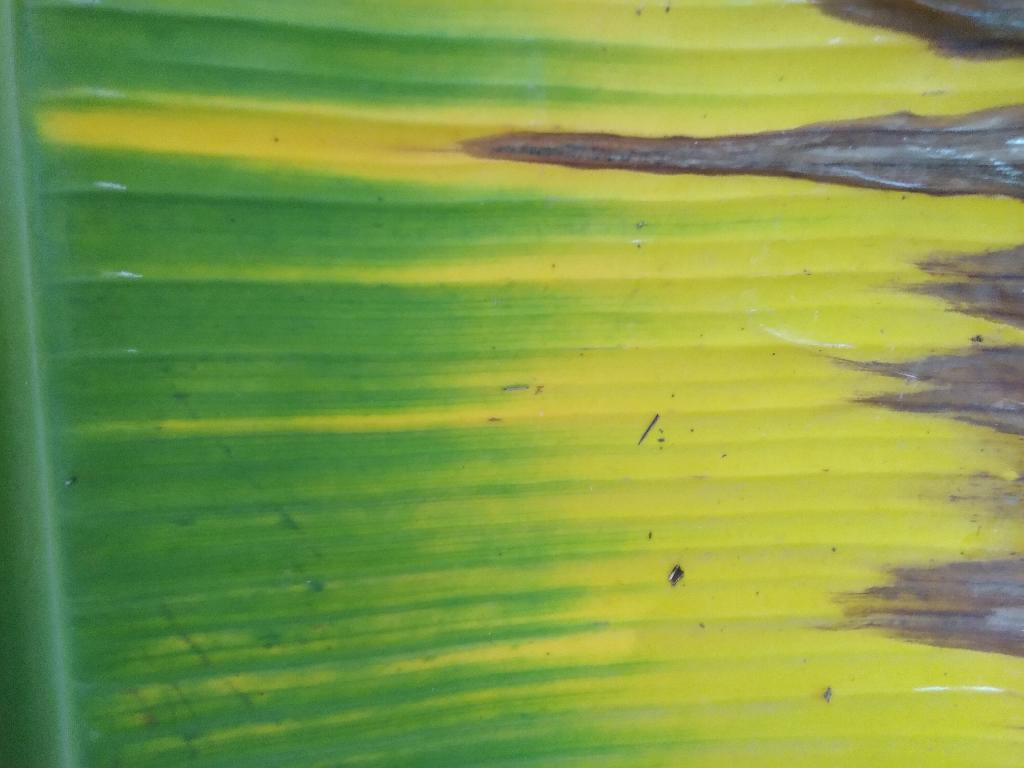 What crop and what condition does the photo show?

banana, fusarium wilt race 1
